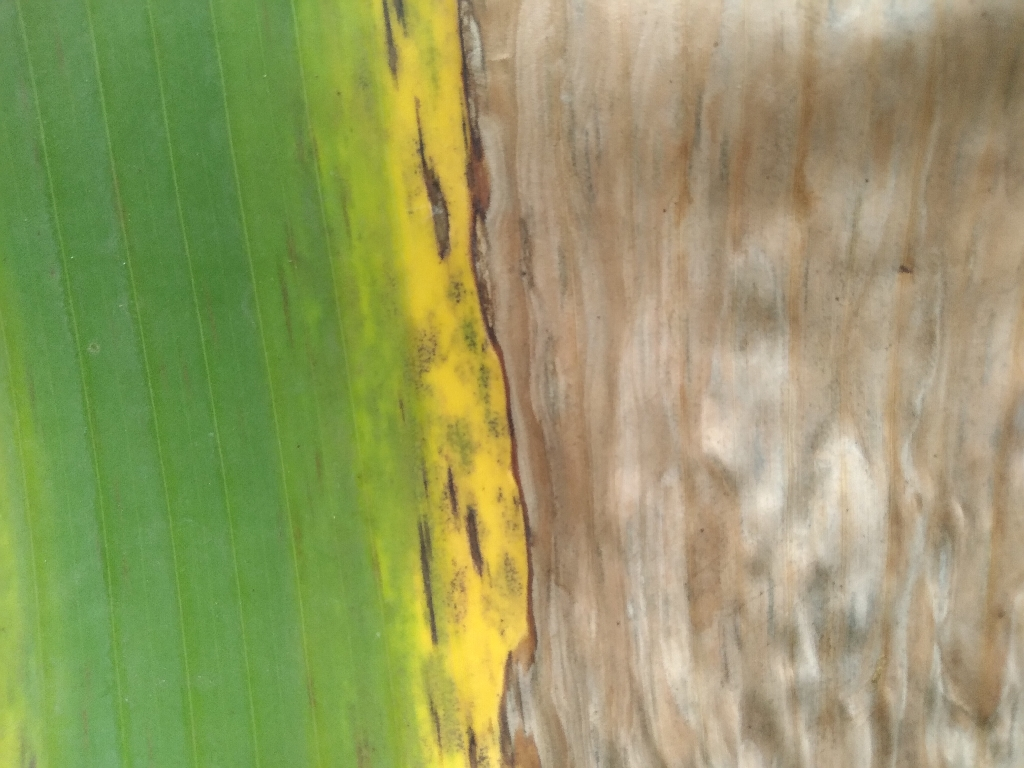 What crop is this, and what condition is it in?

banana, black sigatoka
